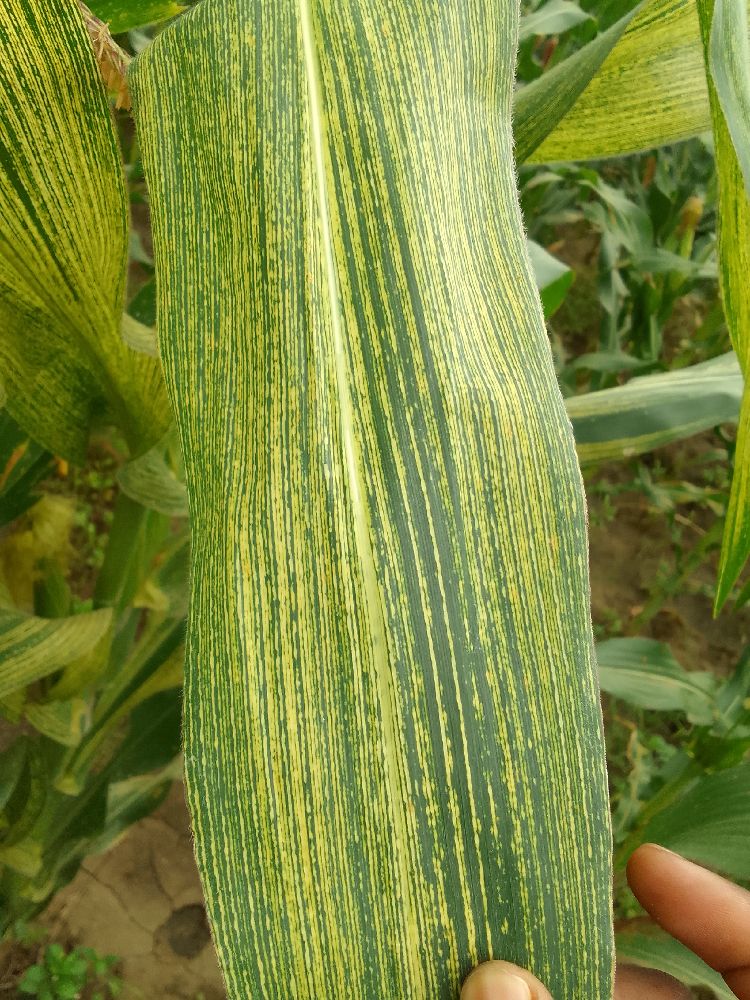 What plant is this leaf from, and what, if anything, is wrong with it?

maize, maize streak virus
